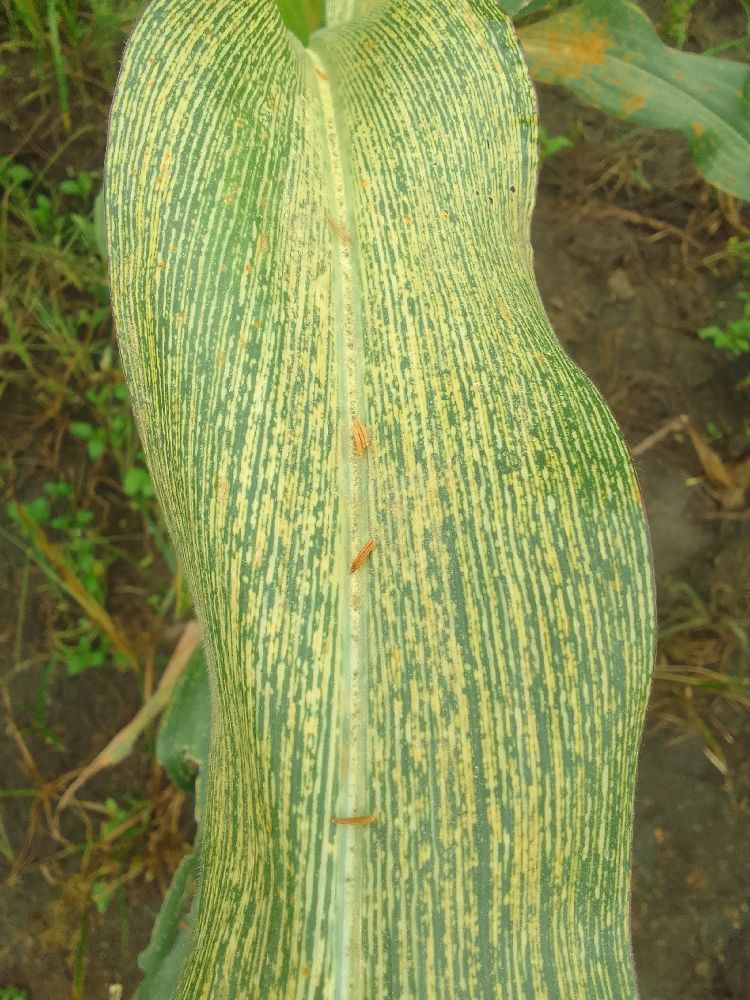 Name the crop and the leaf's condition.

maize, maize streak virus
